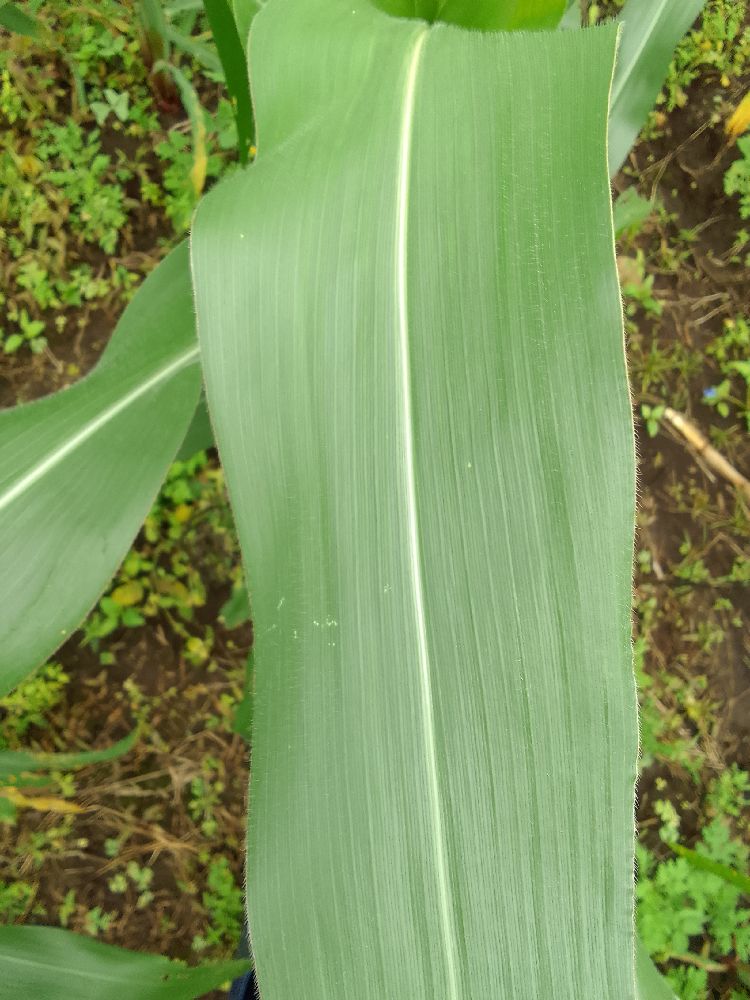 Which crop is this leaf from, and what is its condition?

maize, healthy
